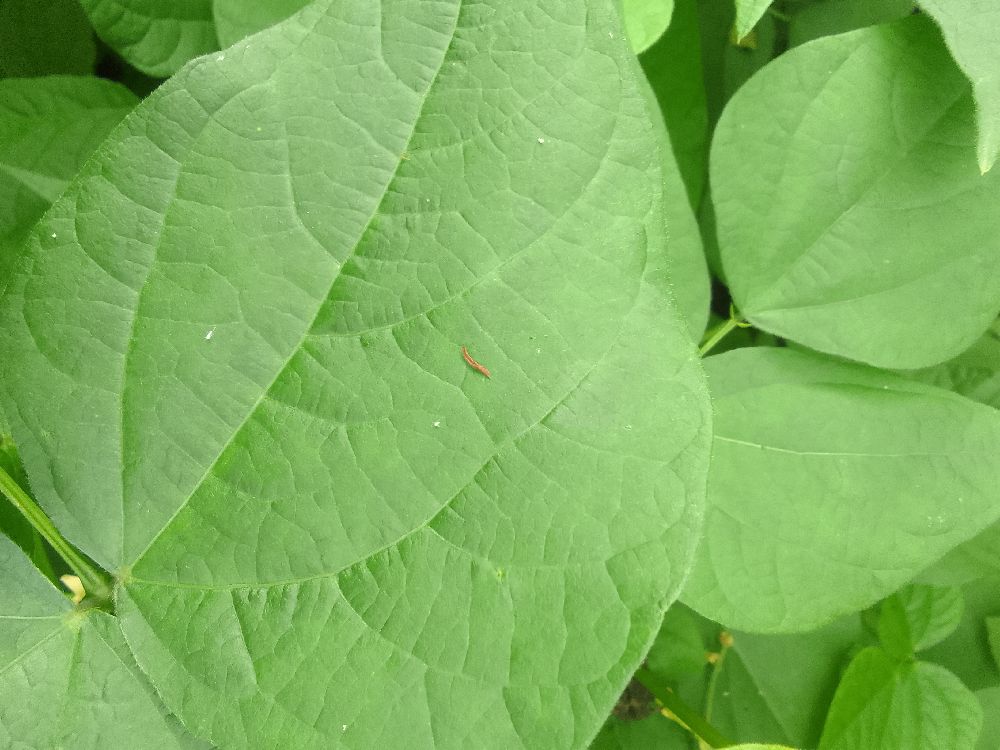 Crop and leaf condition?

common bean, healthy
